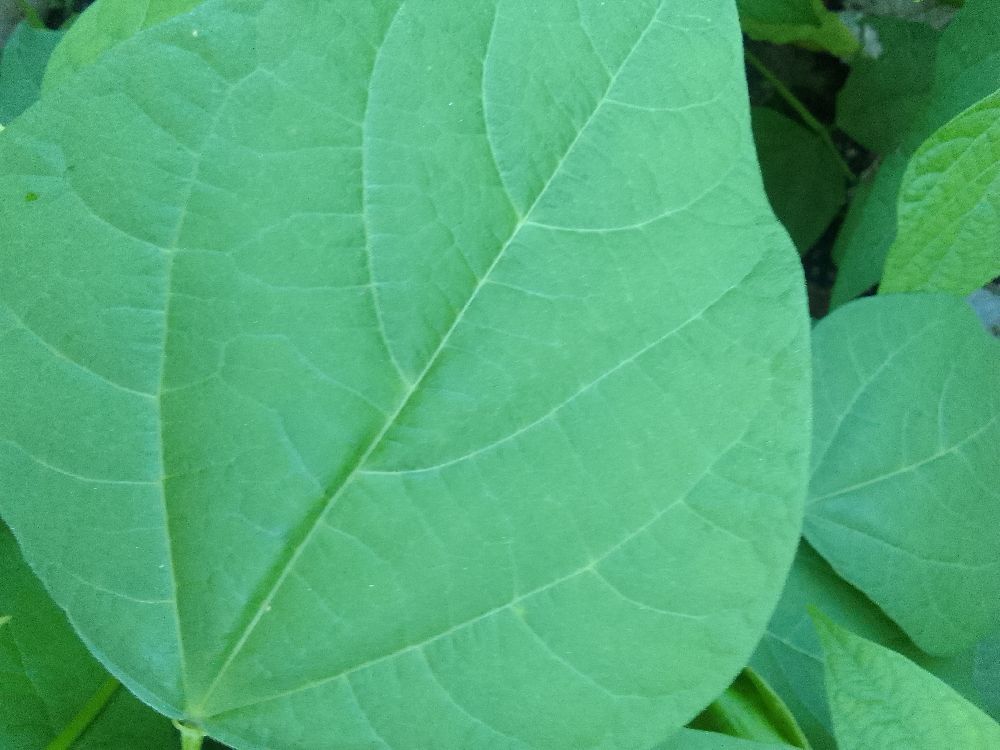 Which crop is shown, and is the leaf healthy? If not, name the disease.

common bean, healthy
